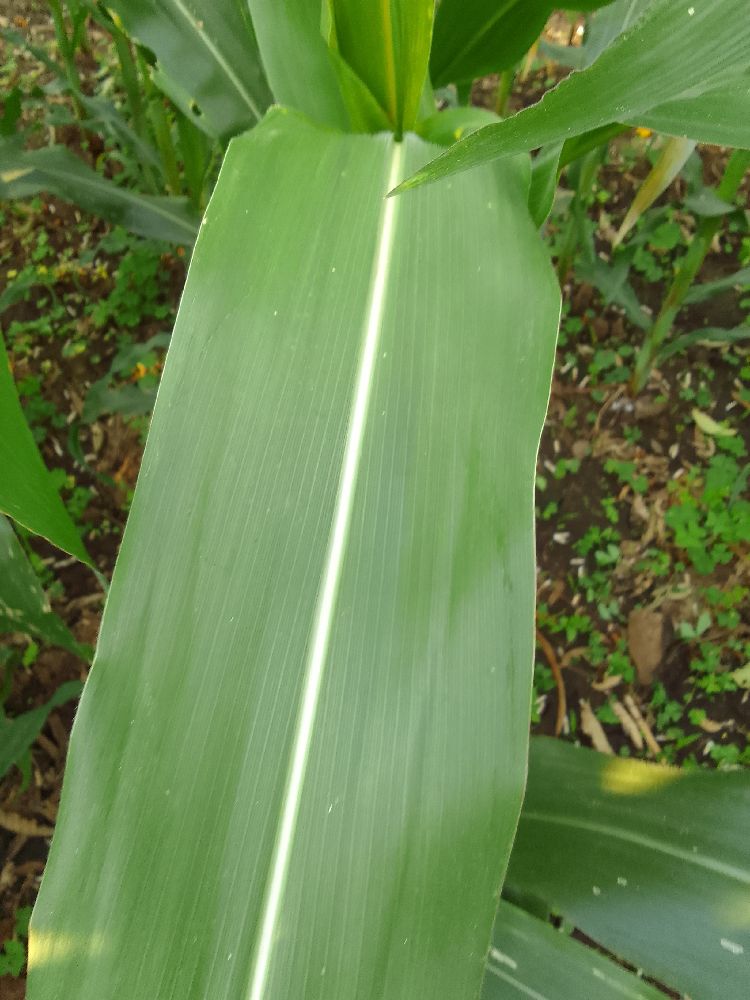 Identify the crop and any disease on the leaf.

maize, healthy
